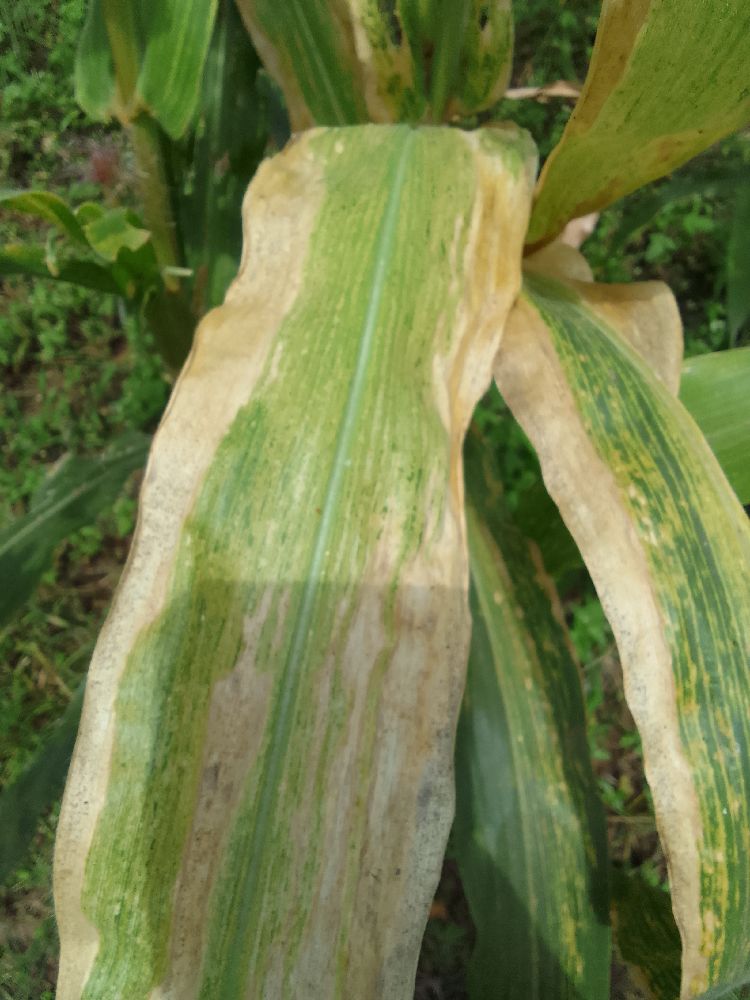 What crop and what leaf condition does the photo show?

maize, maize lethal necrosis
